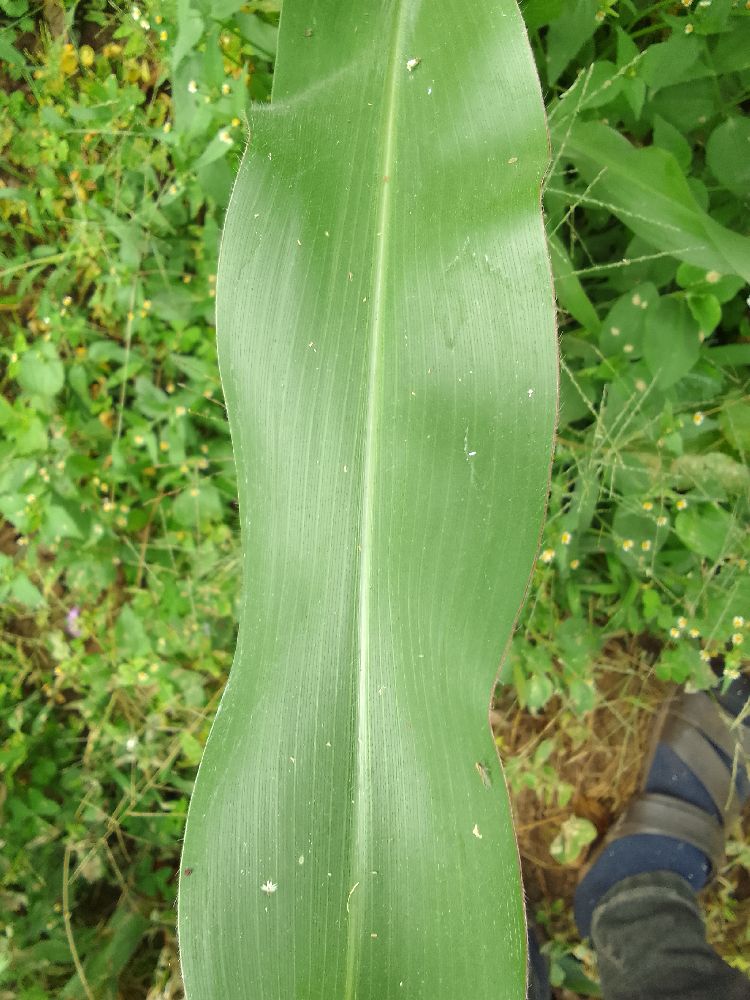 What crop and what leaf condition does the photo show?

maize, healthy
